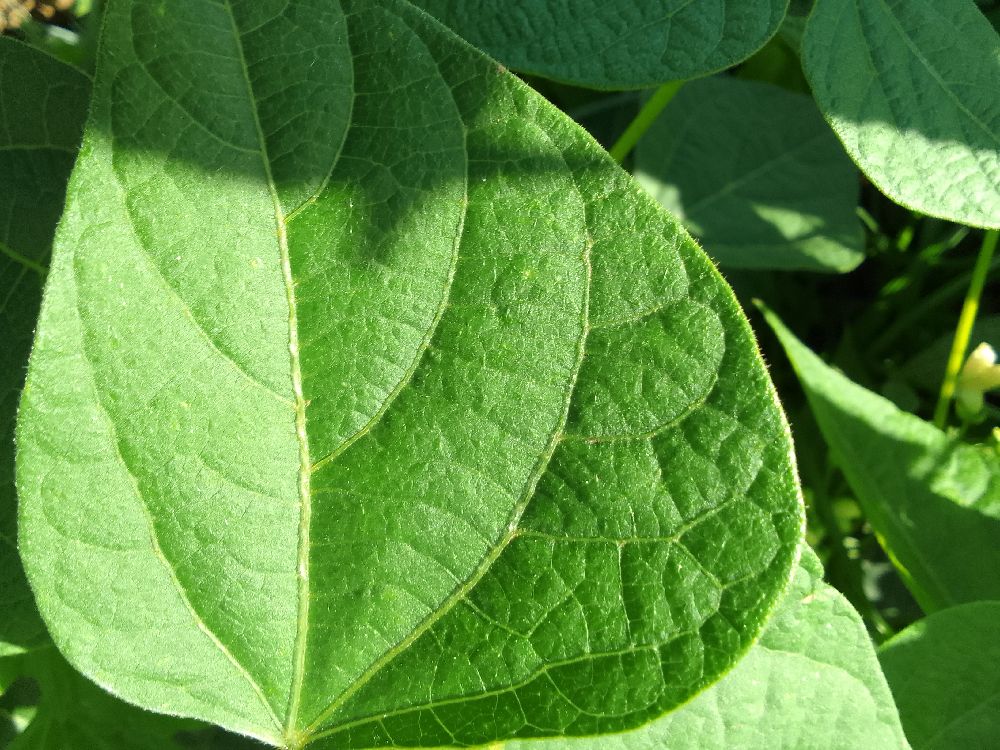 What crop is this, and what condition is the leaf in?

common bean, healthy
